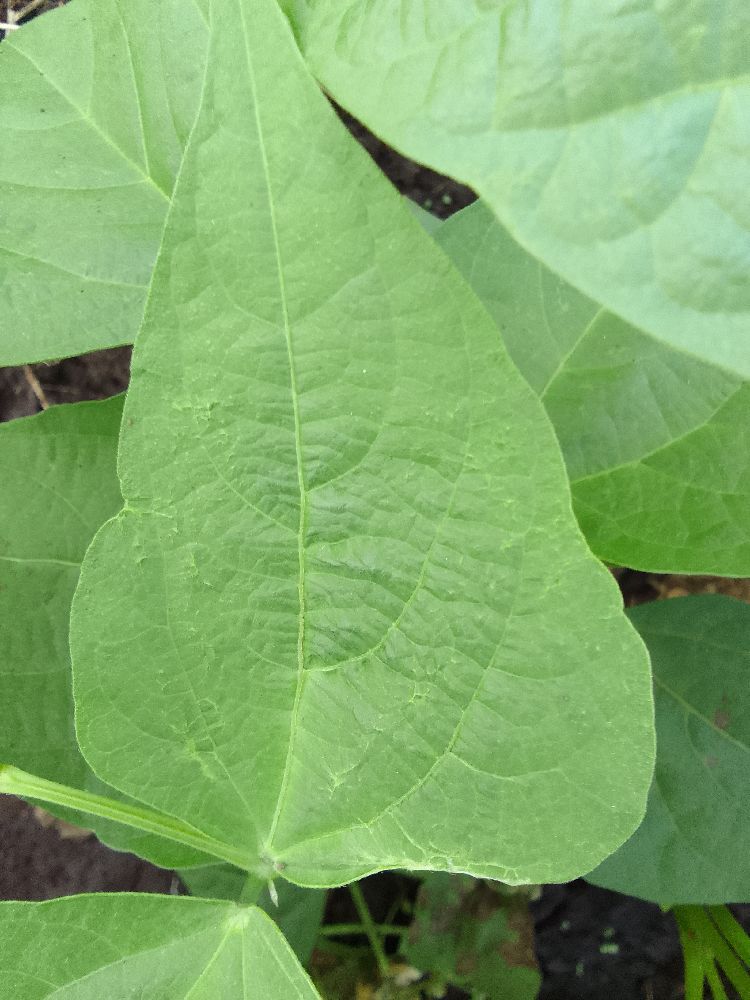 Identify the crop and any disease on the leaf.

common bean, healthy
